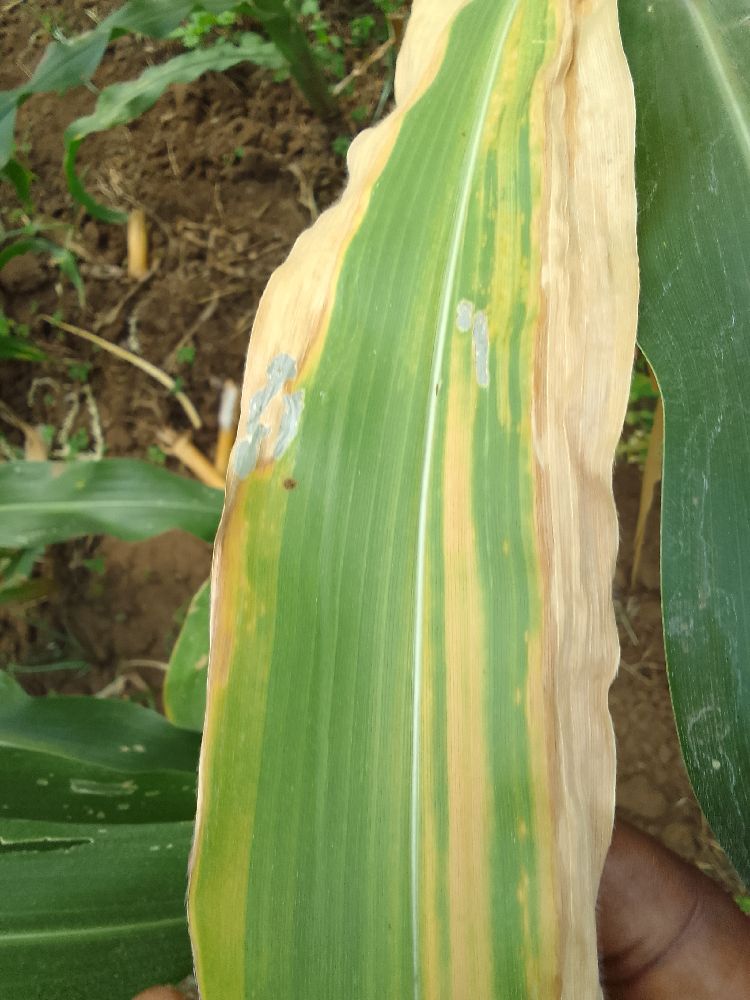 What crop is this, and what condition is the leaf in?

maize, maize lethal necrosis
